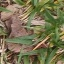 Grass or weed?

grass
